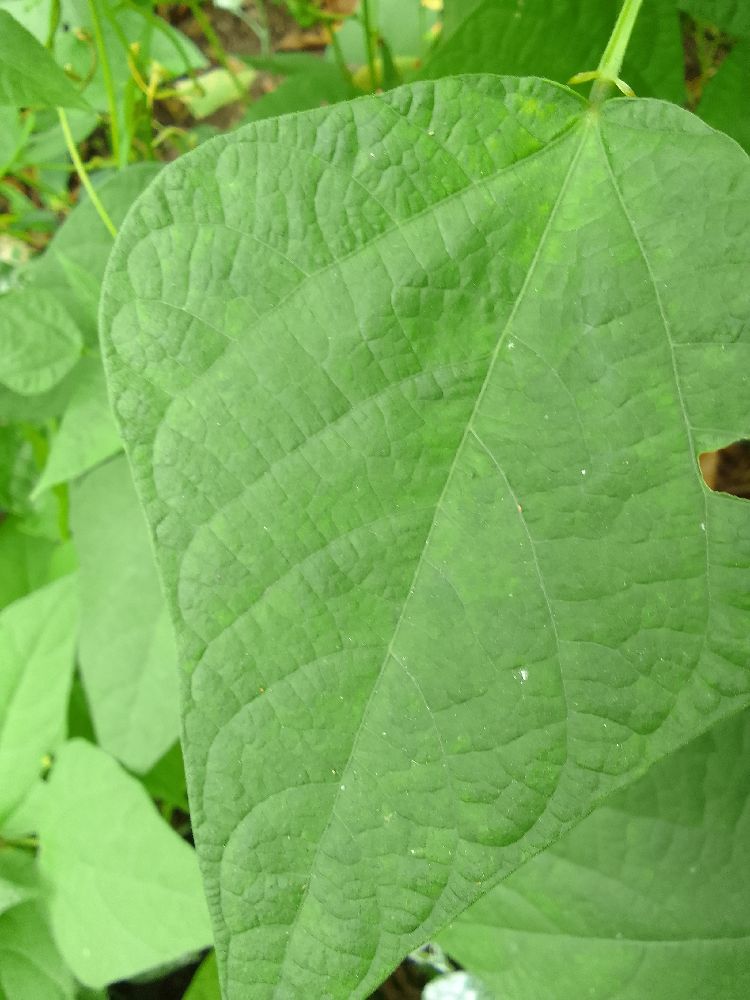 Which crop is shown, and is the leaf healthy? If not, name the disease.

common bean, healthy
